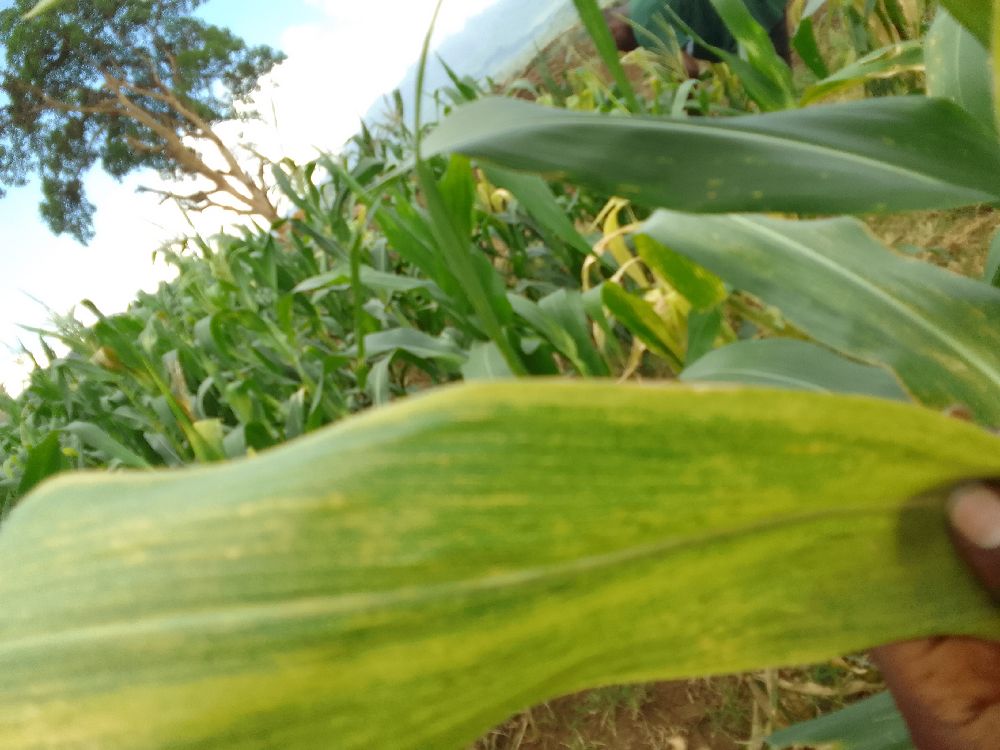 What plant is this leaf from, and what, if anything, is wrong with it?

maize, maize lethal necrosis
